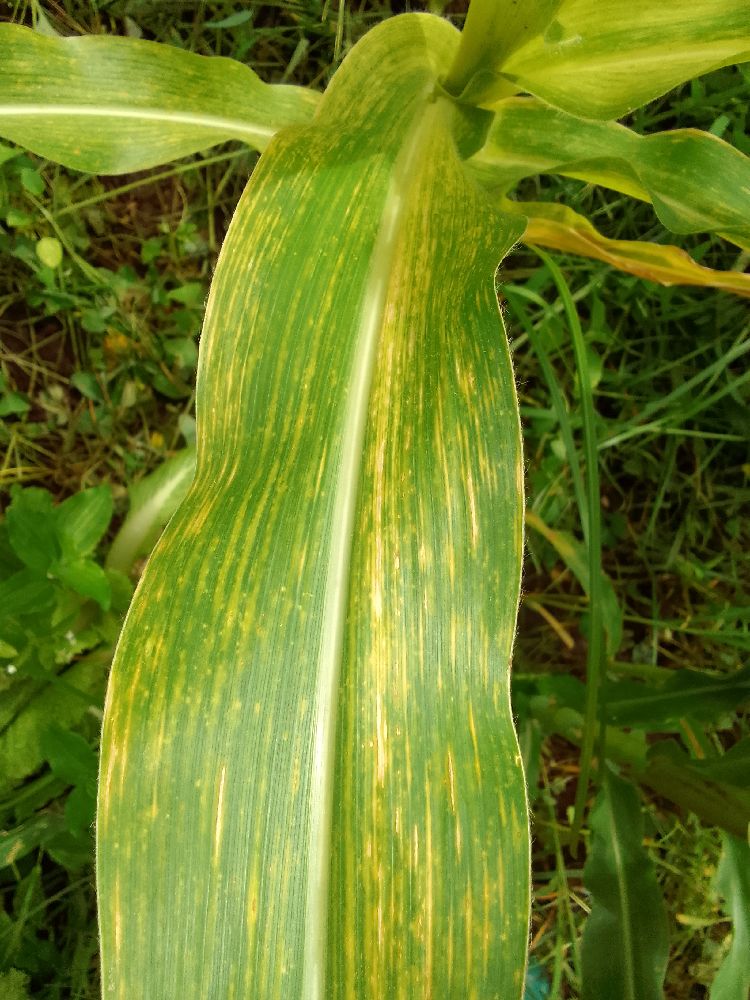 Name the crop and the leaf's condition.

maize, maize lethal necrosis
